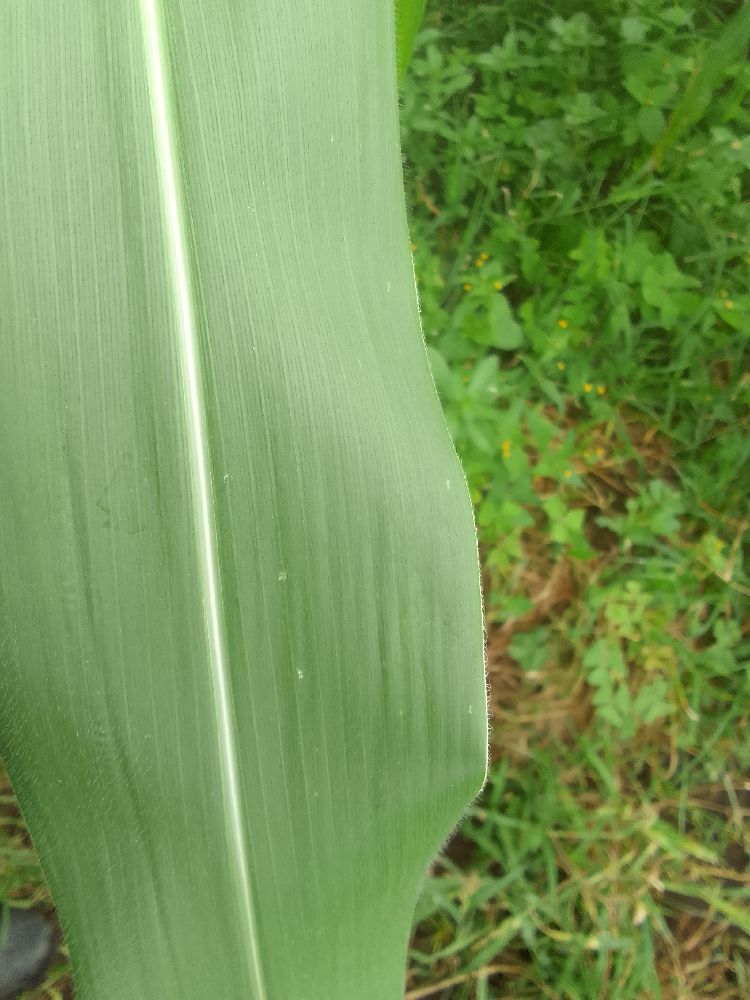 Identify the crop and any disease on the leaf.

maize, healthy
